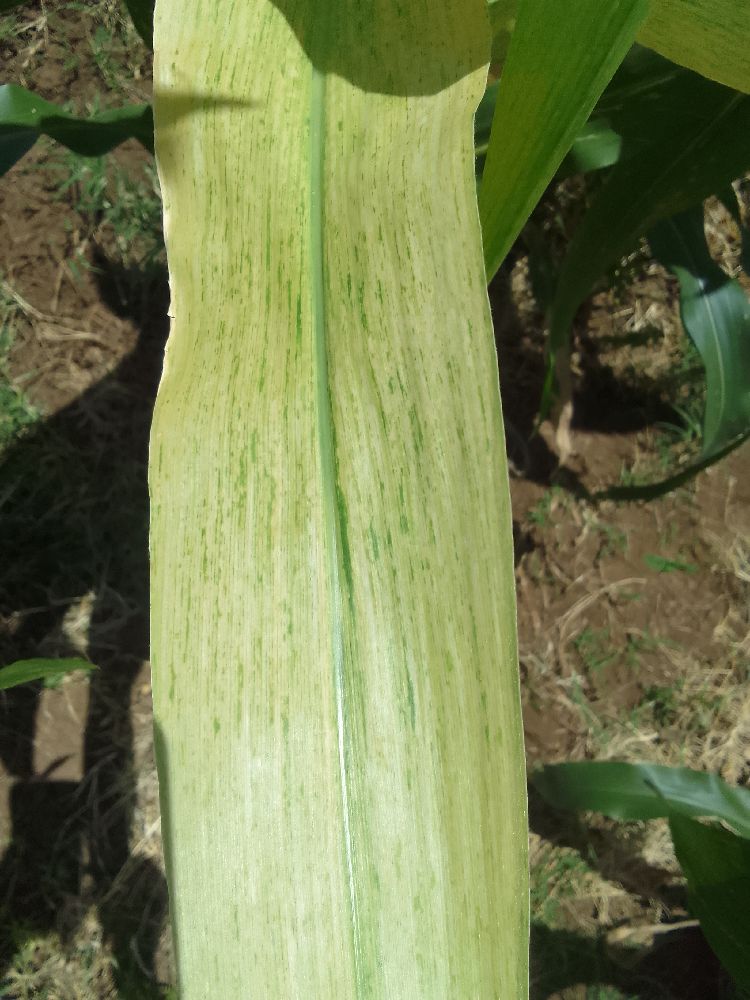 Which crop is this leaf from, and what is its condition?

maize, maize lethal necrosis
